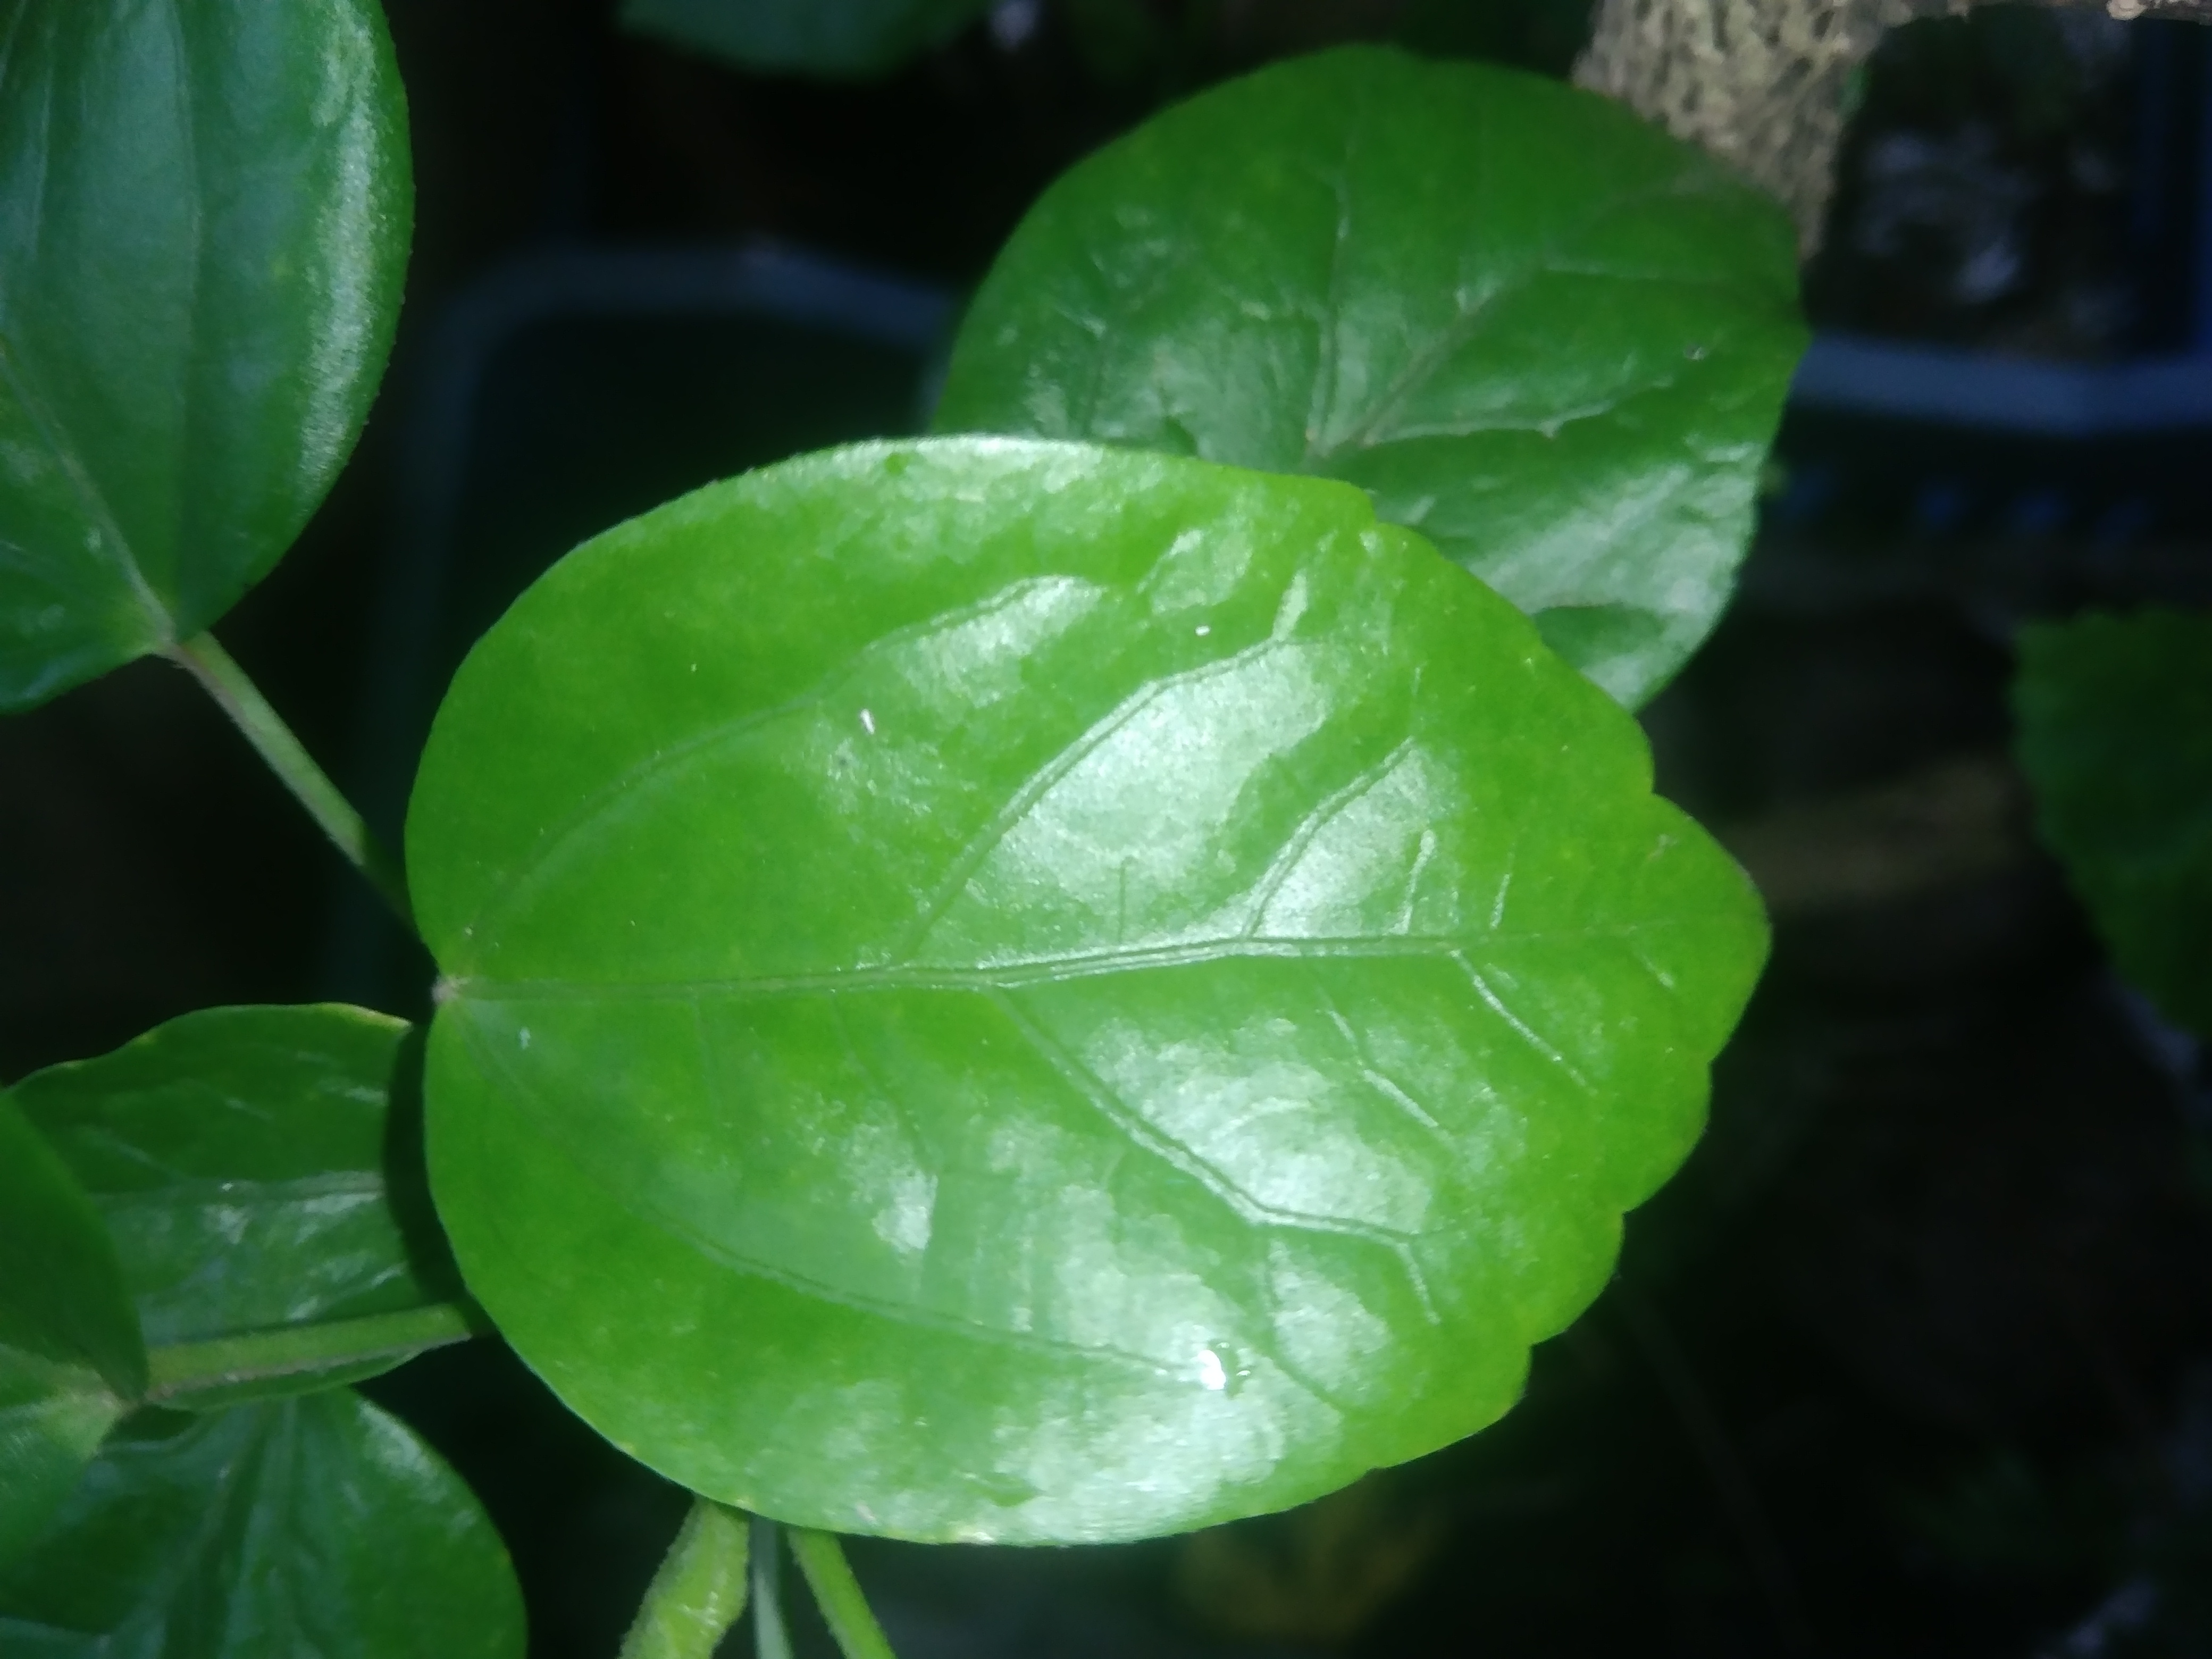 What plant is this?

hibiscus
